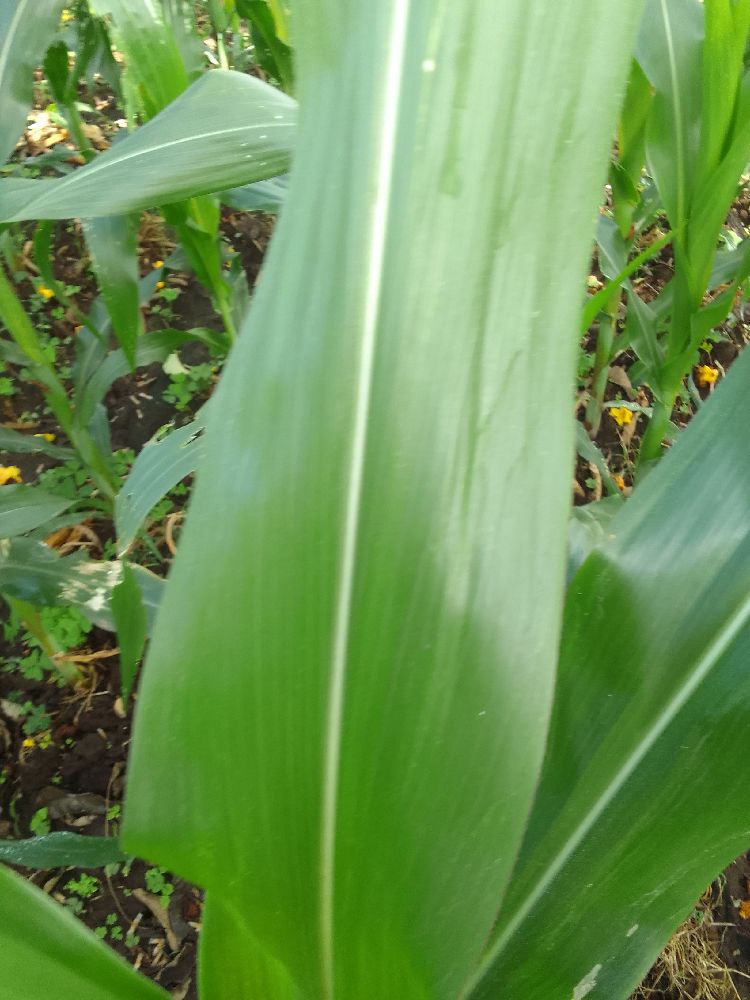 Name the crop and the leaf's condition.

maize, healthy
